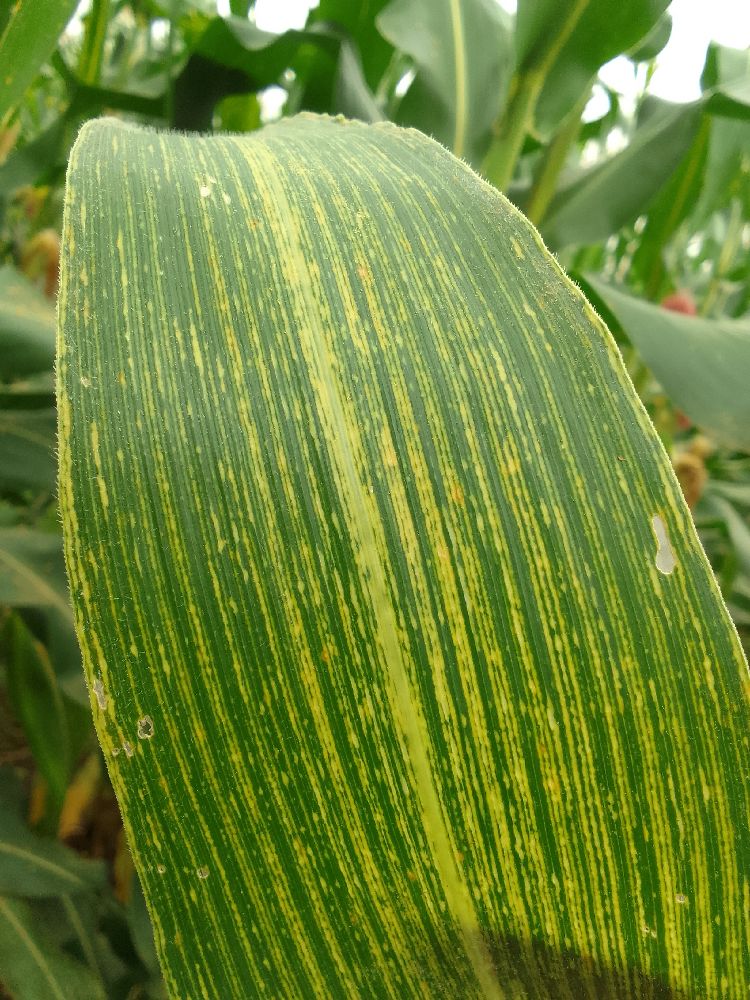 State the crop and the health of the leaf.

maize, maize streak virus
